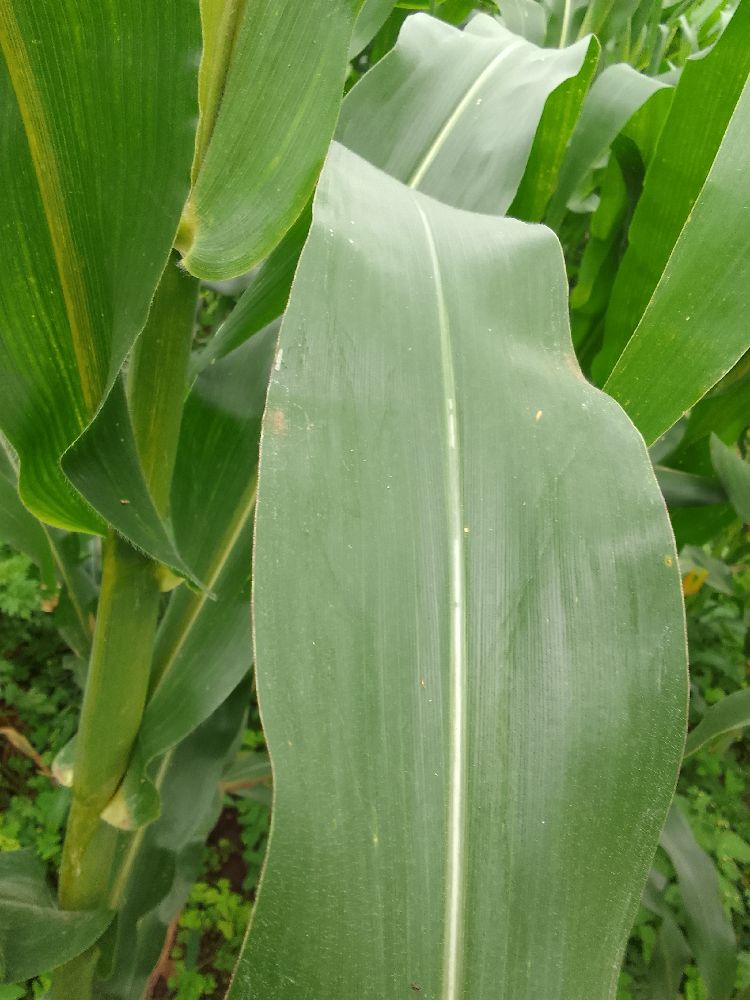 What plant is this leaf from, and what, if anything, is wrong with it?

maize, healthy
